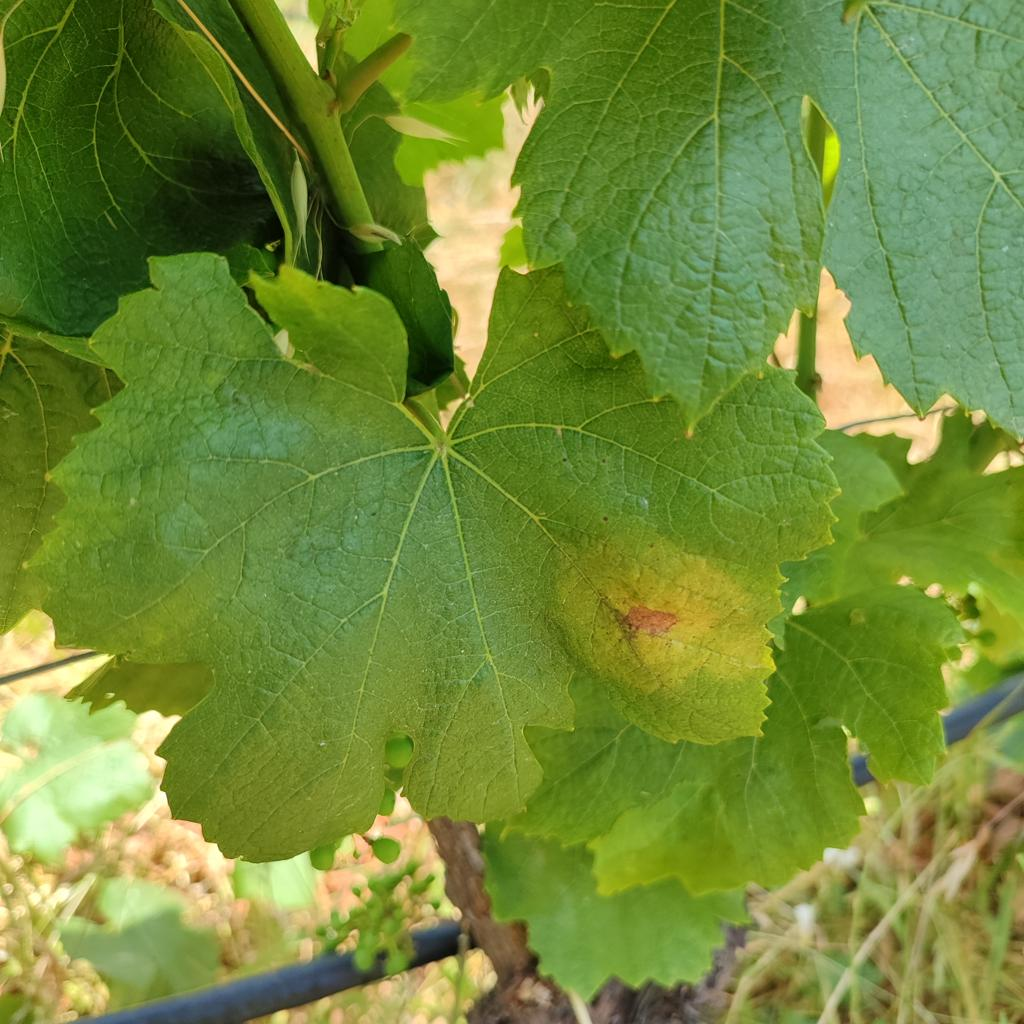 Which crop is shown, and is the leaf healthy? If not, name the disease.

grapevine, downy mildew
